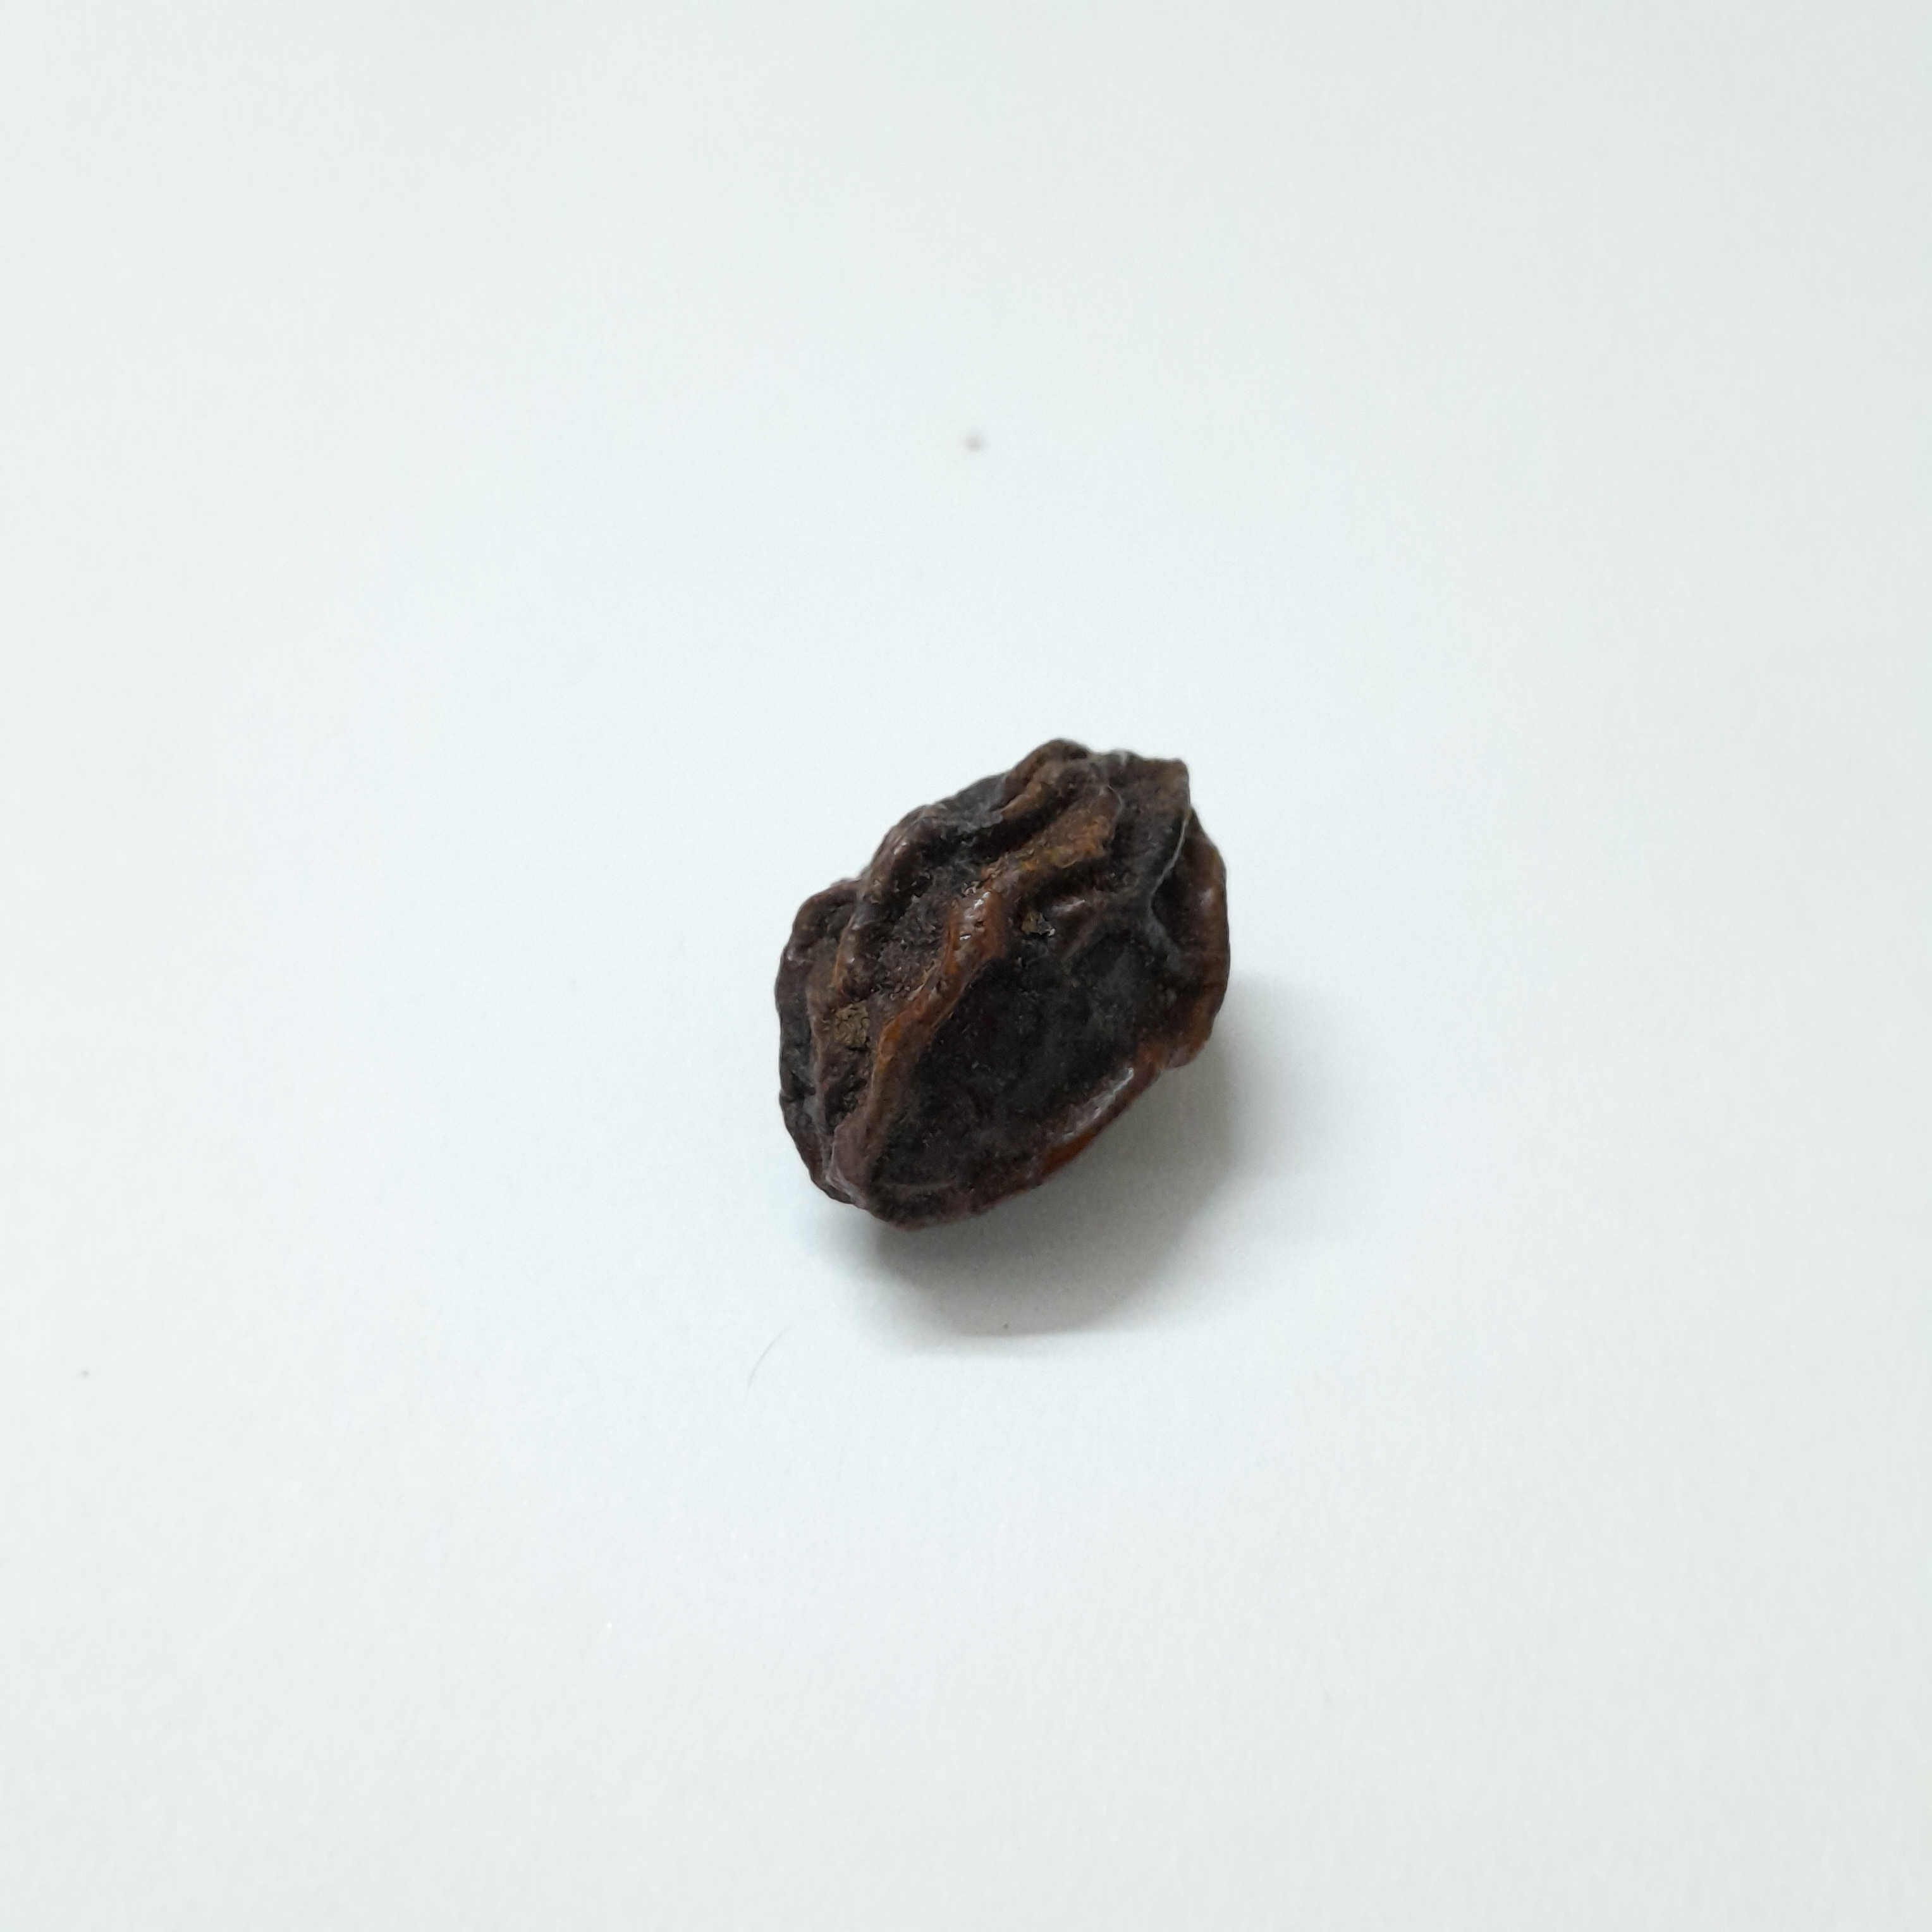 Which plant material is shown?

kadukharik
